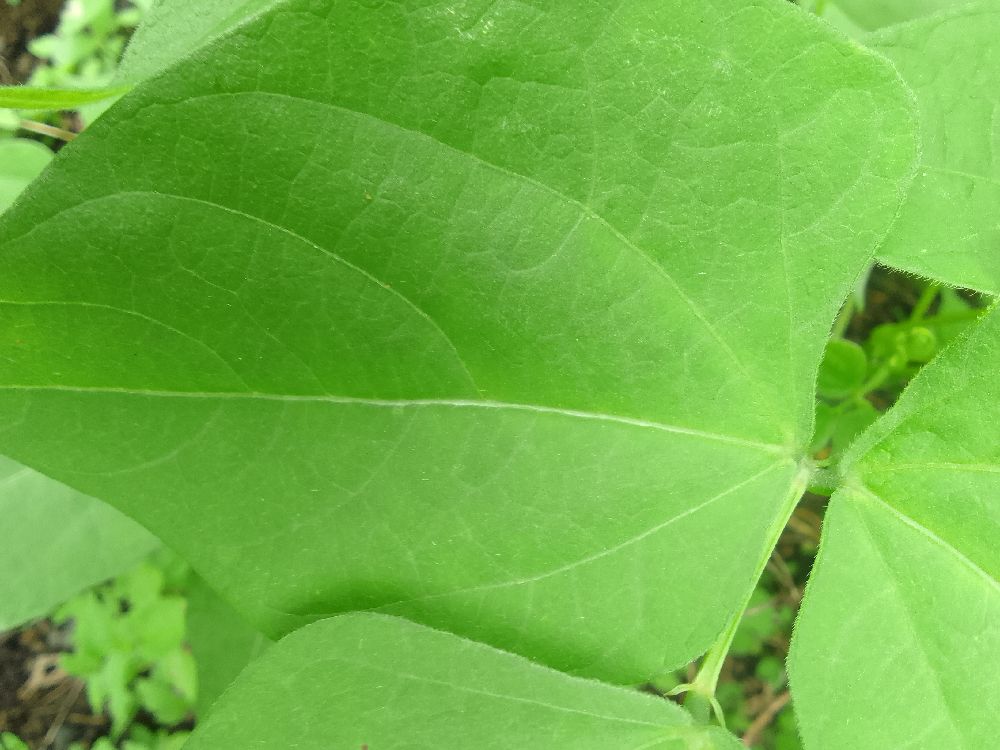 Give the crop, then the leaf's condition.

common bean, healthy
